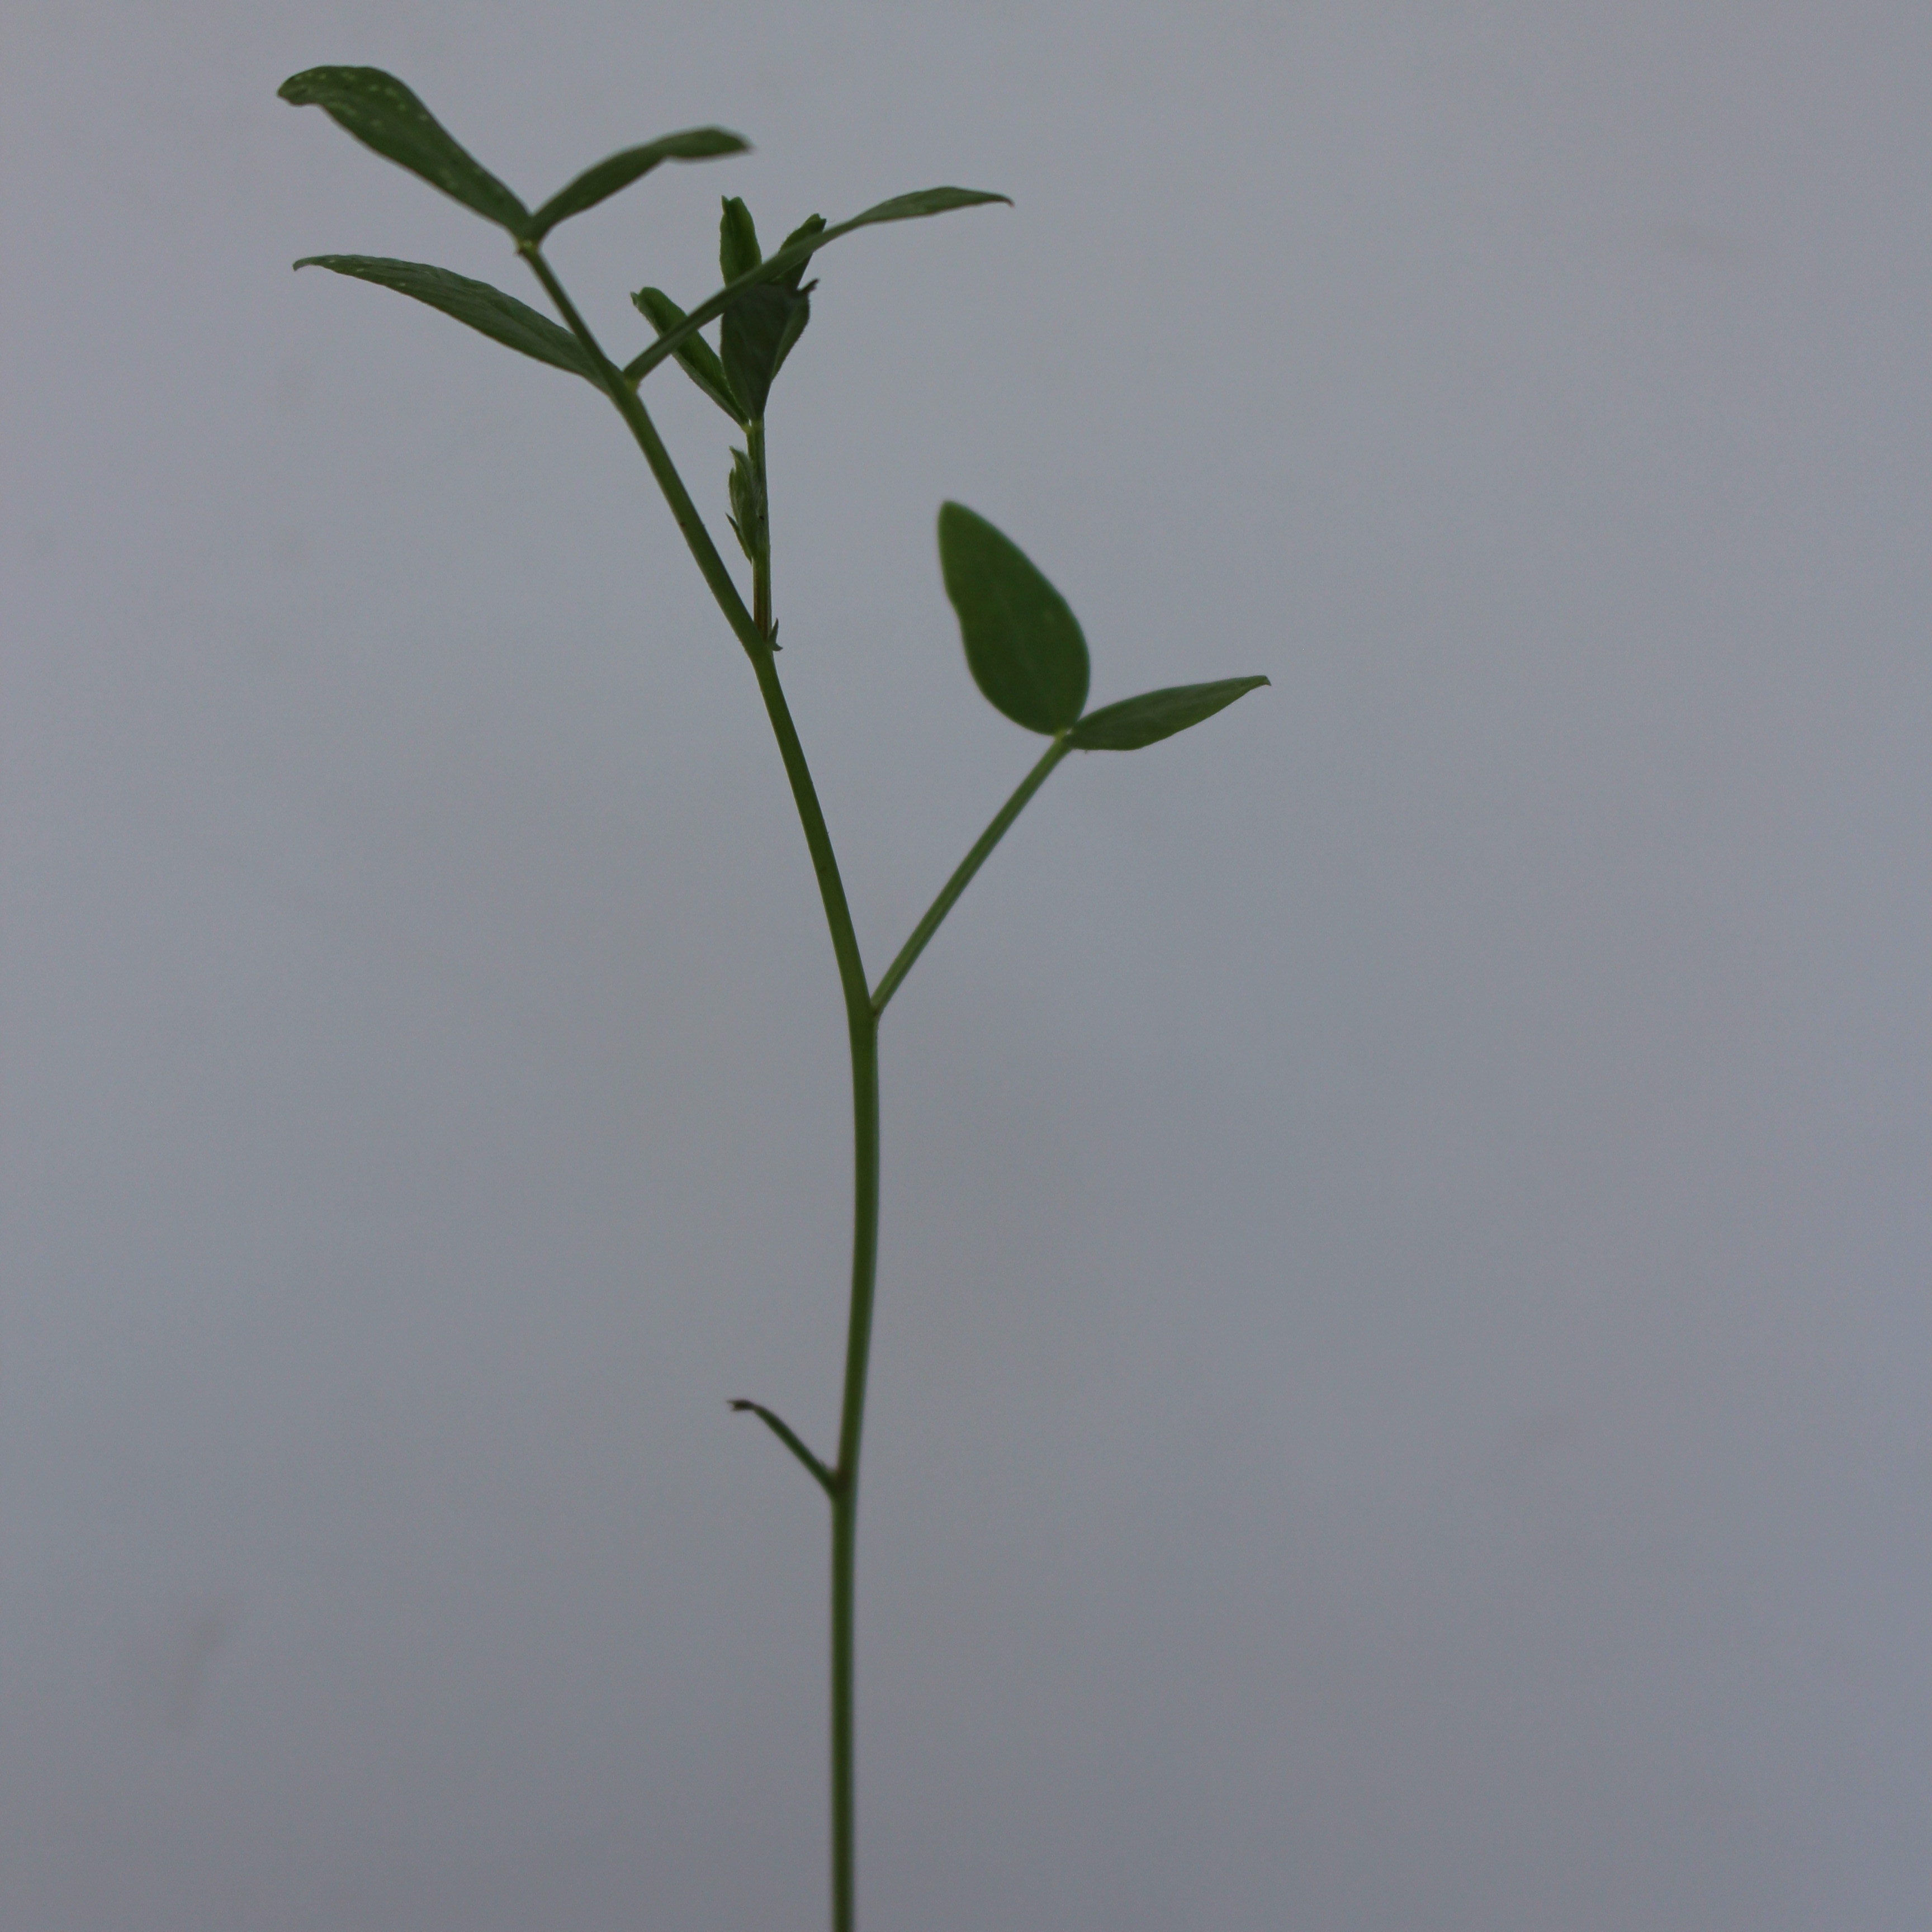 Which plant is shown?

Vicia sativa
